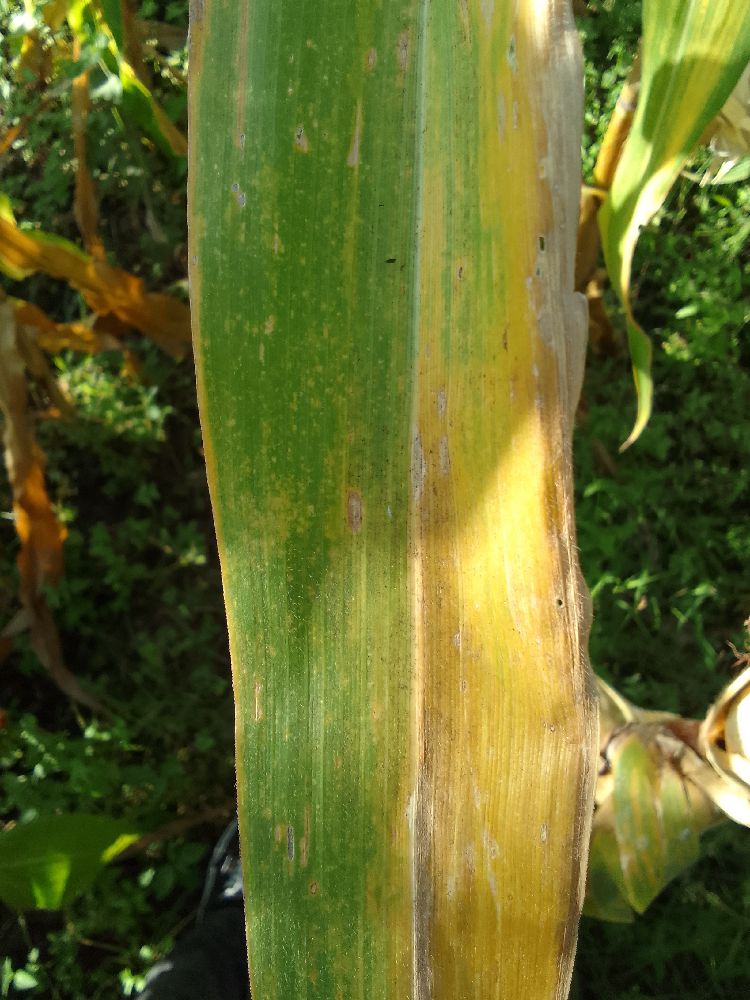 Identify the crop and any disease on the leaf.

maize, maize lethal necrosis
